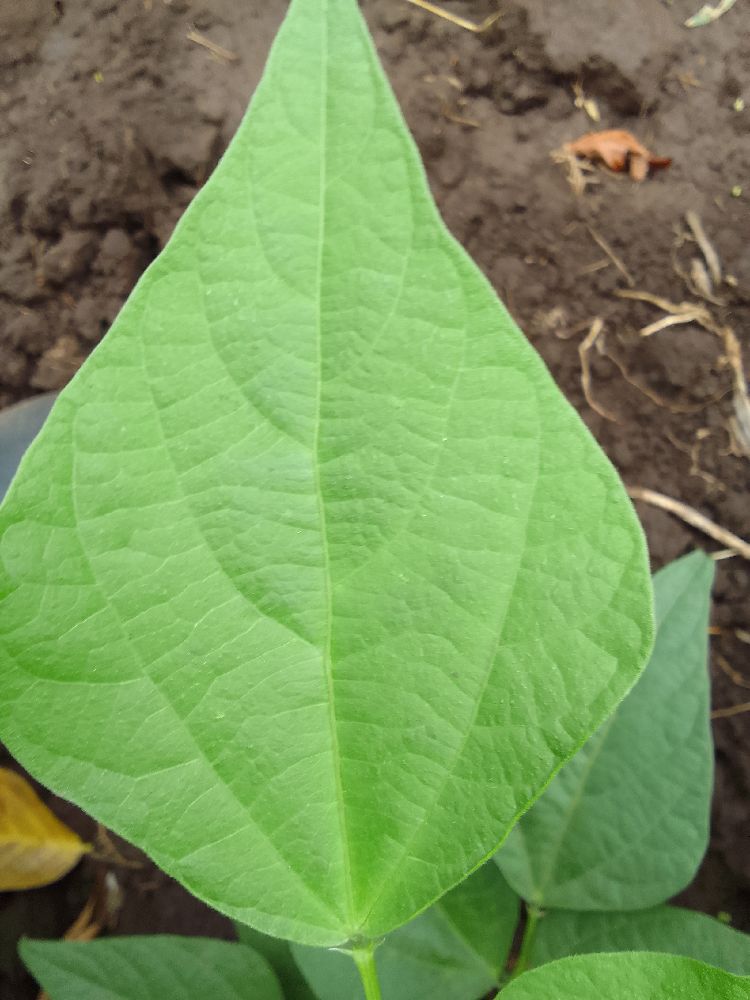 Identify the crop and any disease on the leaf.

common bean, healthy
